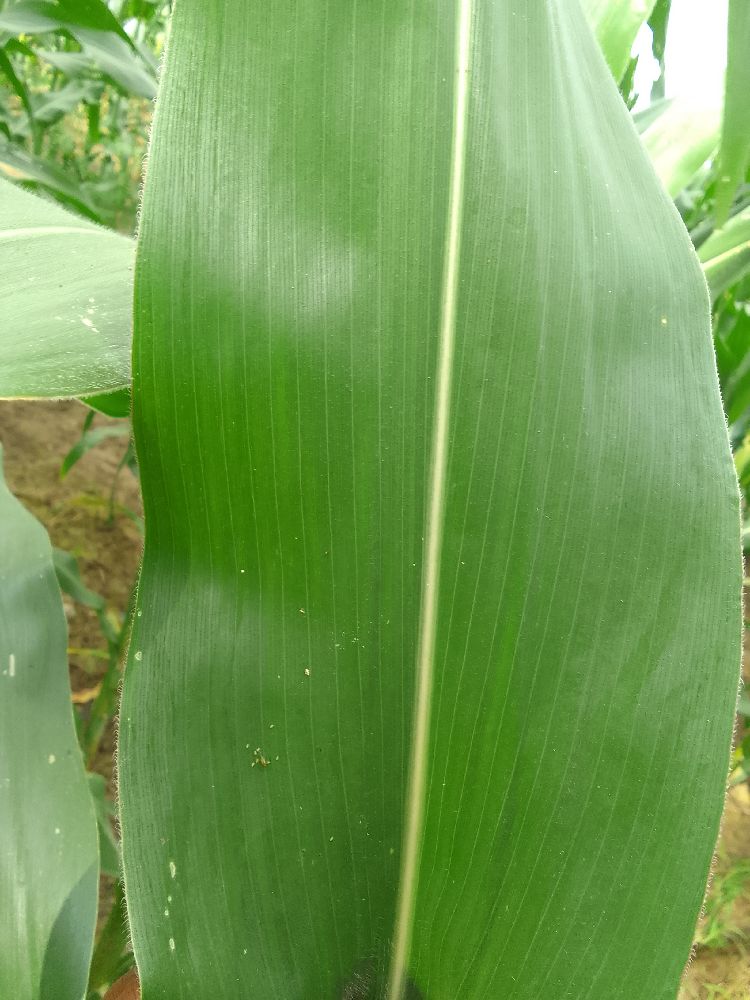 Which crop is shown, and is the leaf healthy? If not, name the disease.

maize, healthy
